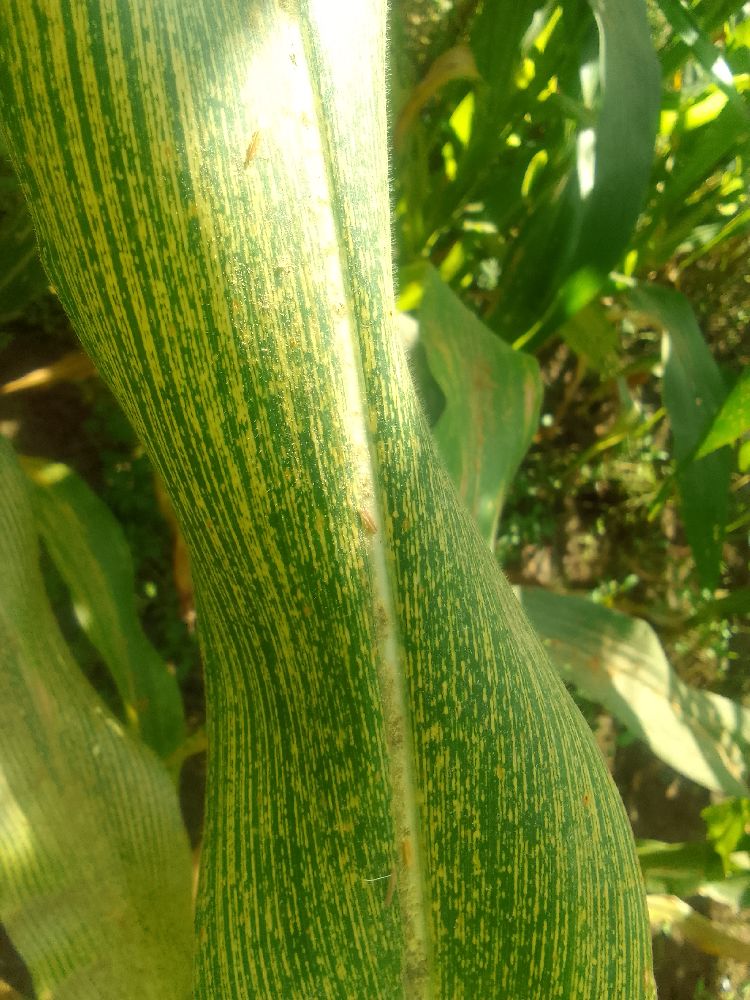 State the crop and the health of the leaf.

maize, maize streak virus
